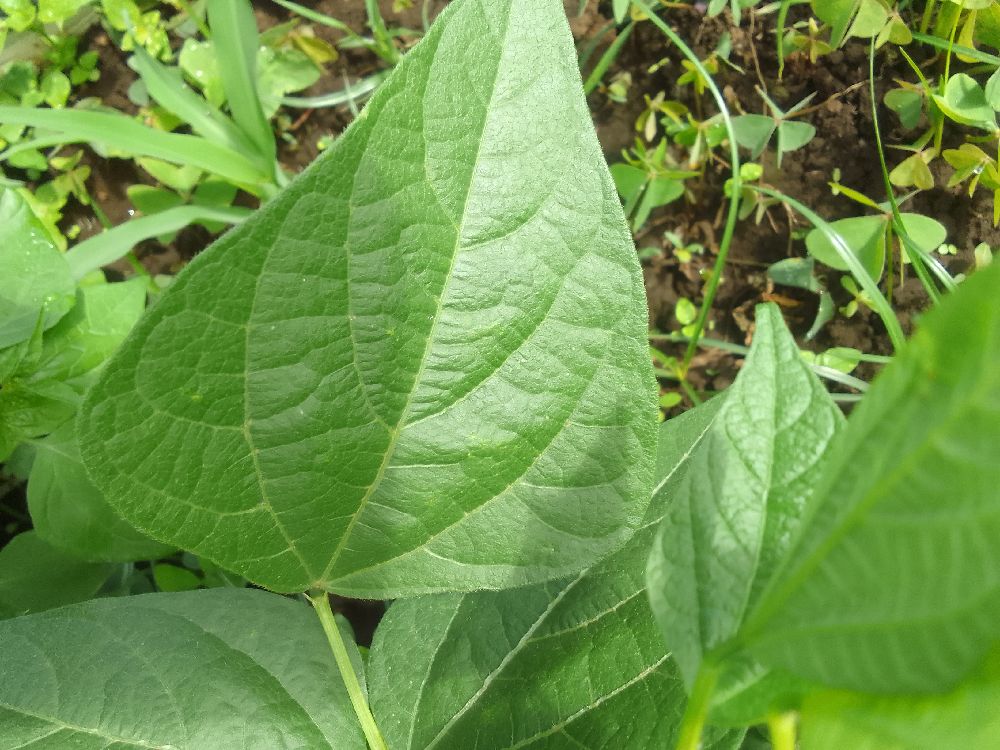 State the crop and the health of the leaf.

common bean, healthy
